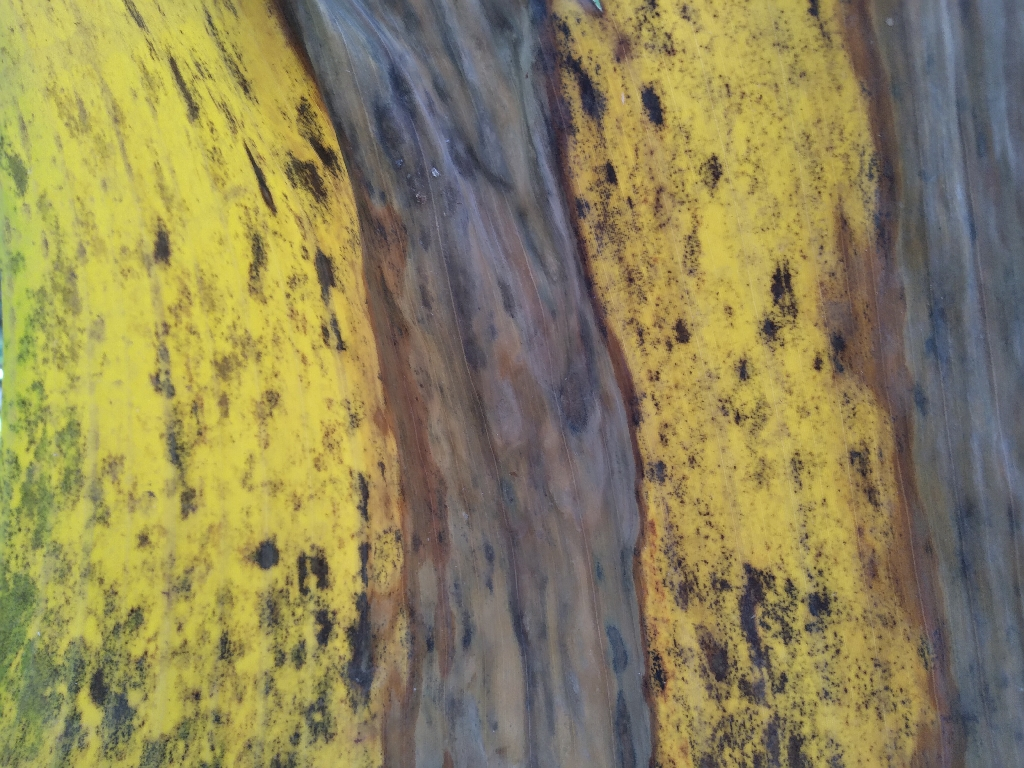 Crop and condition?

banana, black sigatoka
